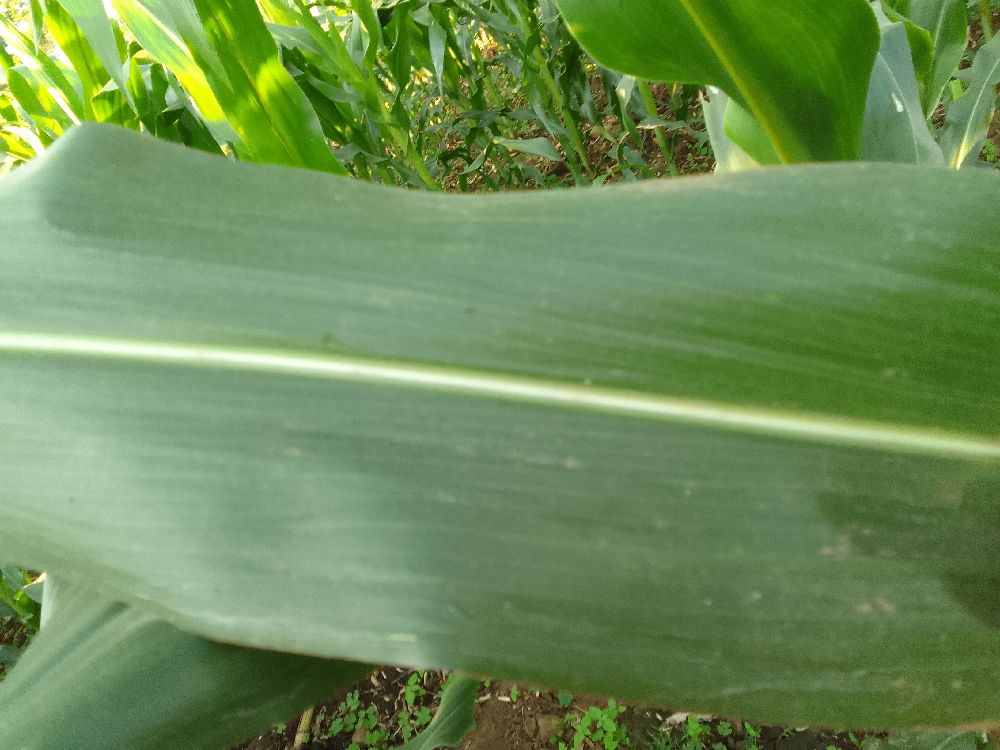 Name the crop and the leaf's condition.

maize, healthy
